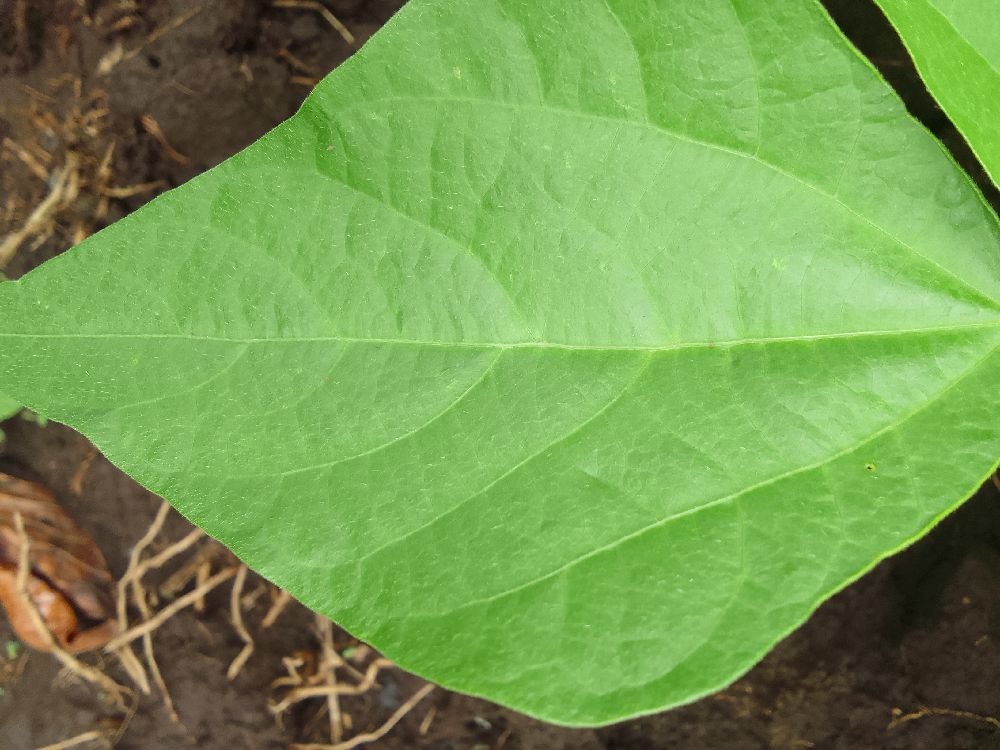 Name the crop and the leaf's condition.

common bean, healthy
